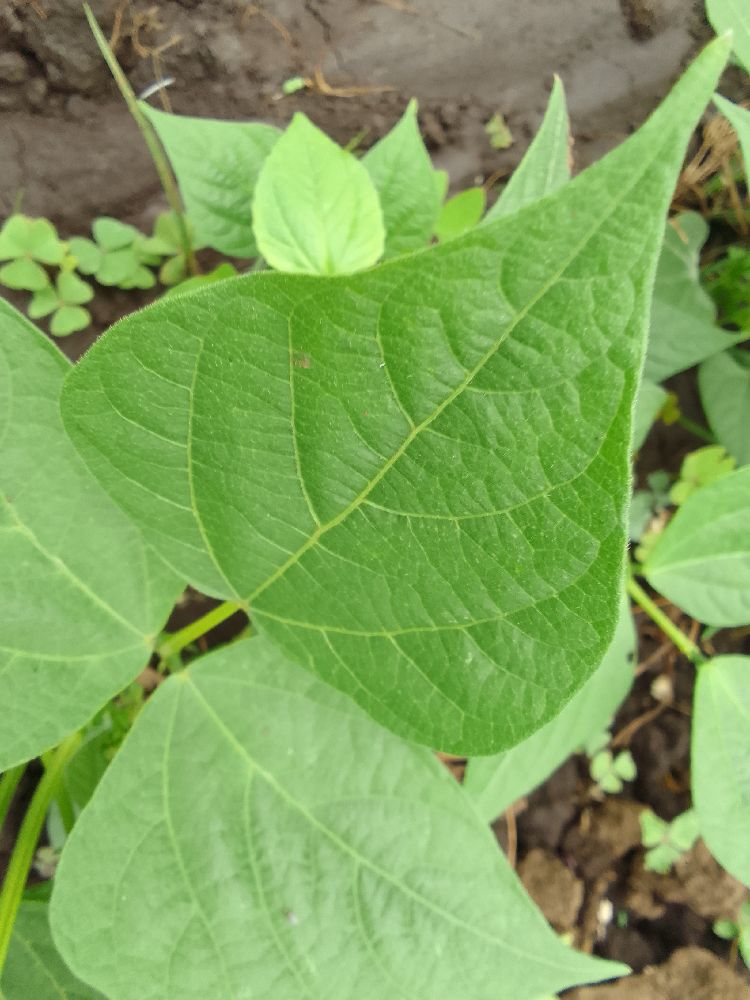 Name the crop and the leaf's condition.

common bean, healthy
